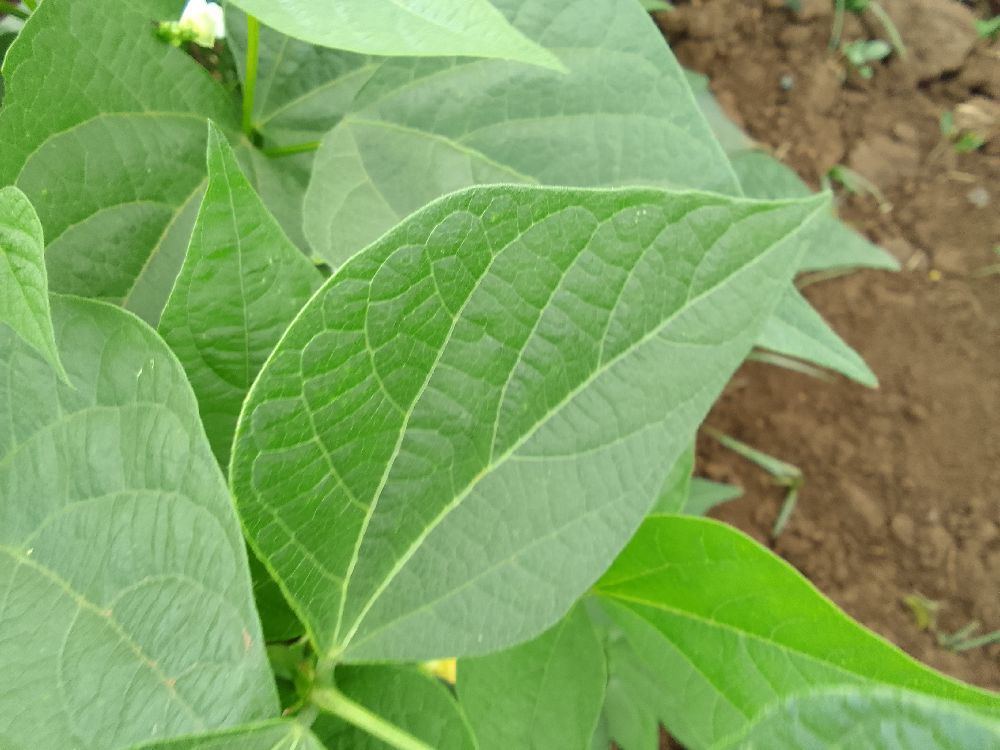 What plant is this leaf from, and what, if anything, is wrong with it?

common bean, healthy
